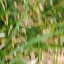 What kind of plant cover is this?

grass
